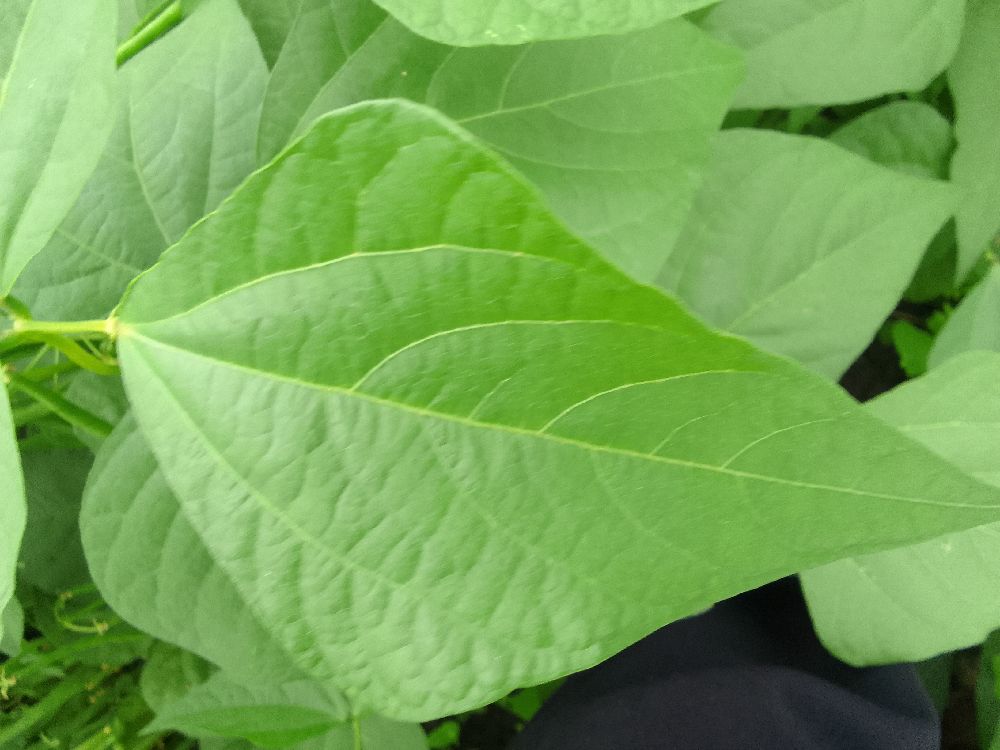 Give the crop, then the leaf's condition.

common bean, healthy
